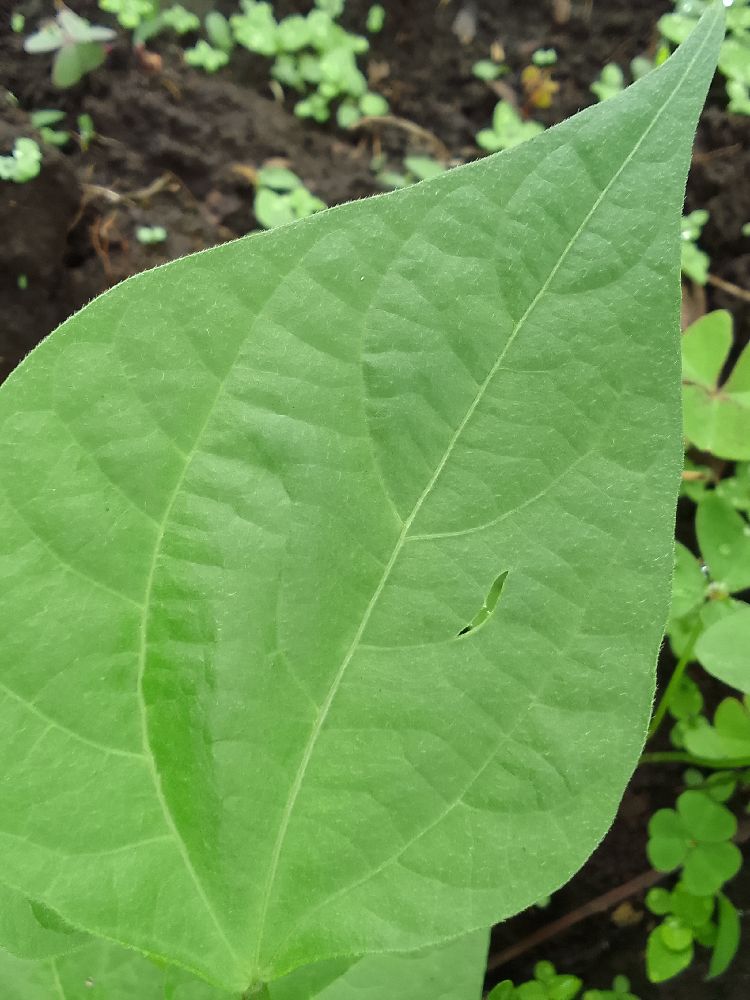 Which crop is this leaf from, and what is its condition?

common bean, healthy
